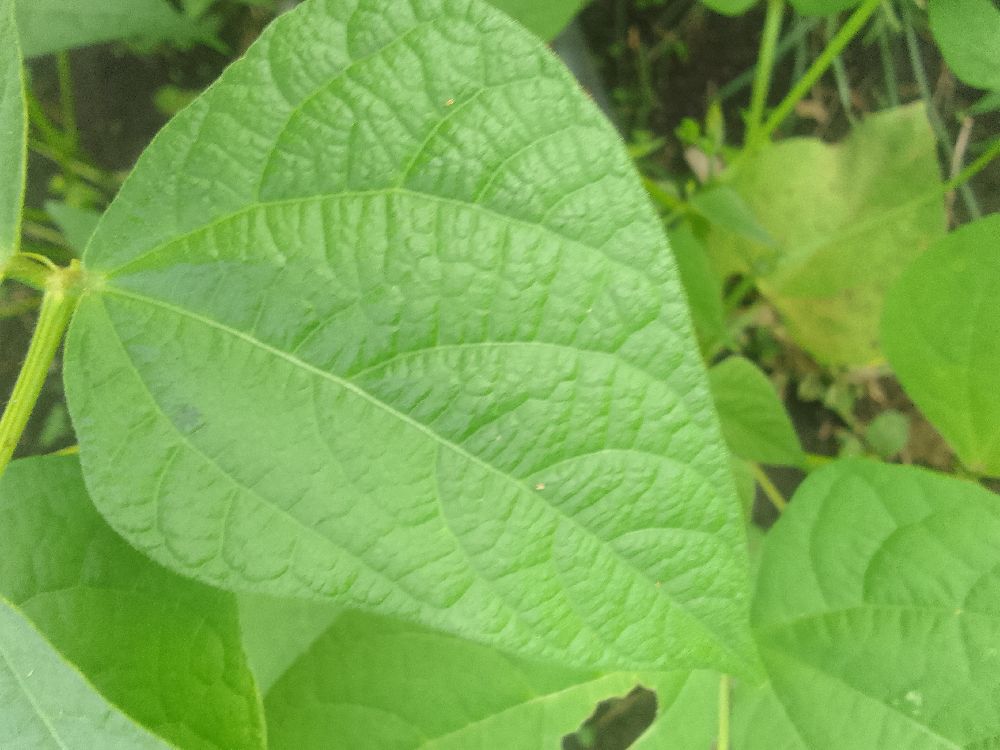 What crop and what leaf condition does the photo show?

common bean, healthy
